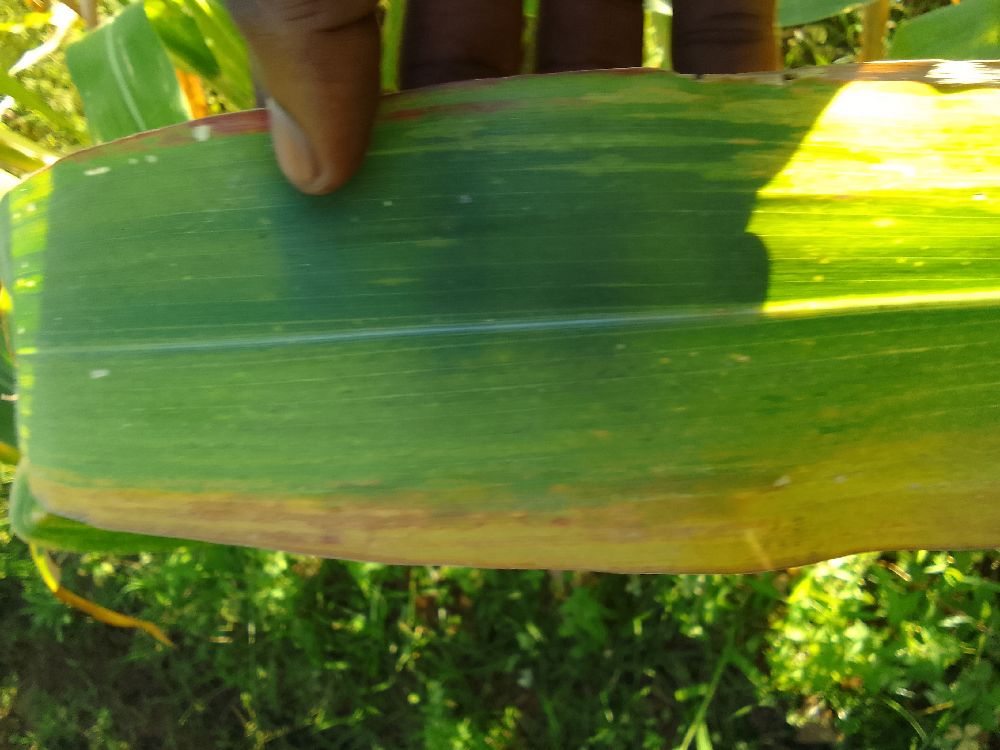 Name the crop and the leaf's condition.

maize, maize lethal necrosis
